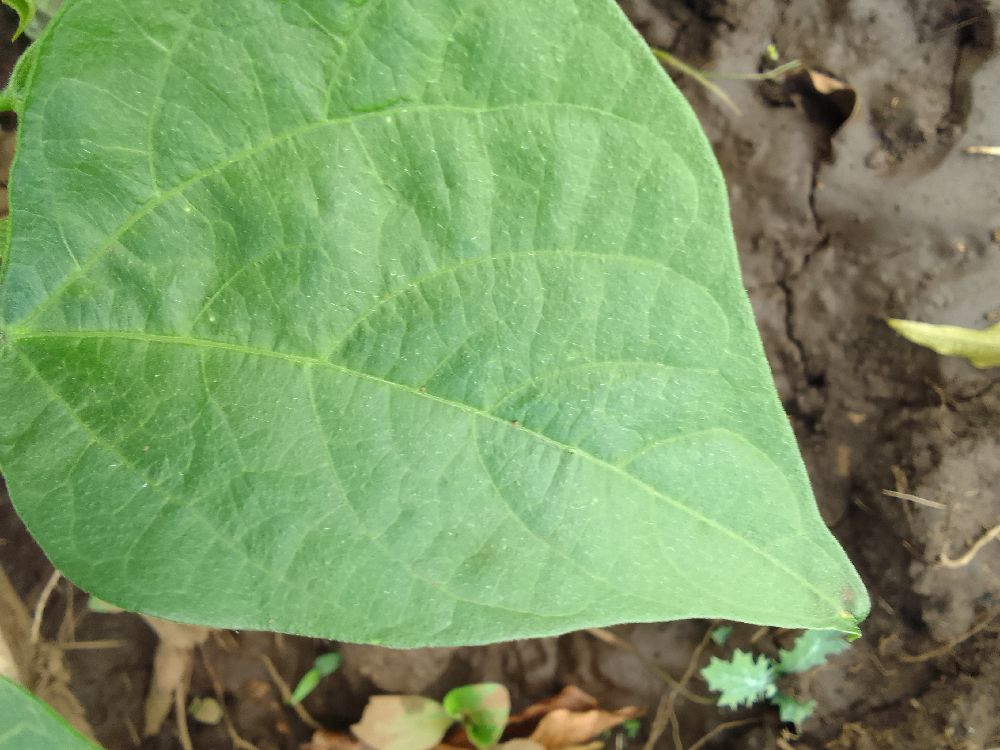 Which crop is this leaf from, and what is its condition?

common bean, healthy
